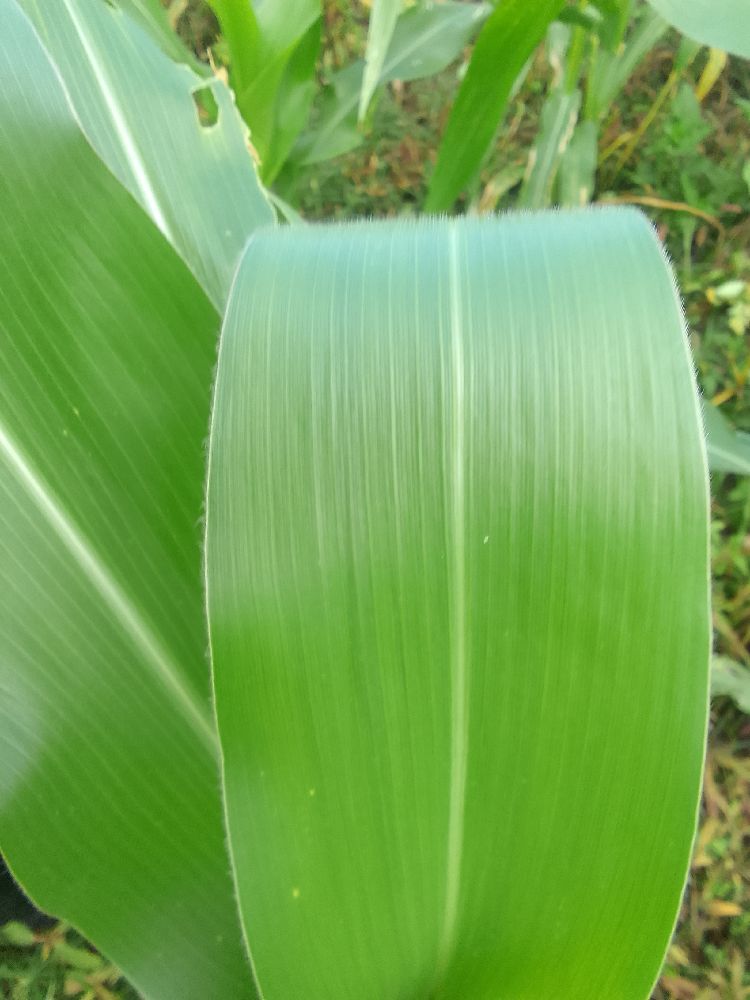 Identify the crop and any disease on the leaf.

maize, healthy
